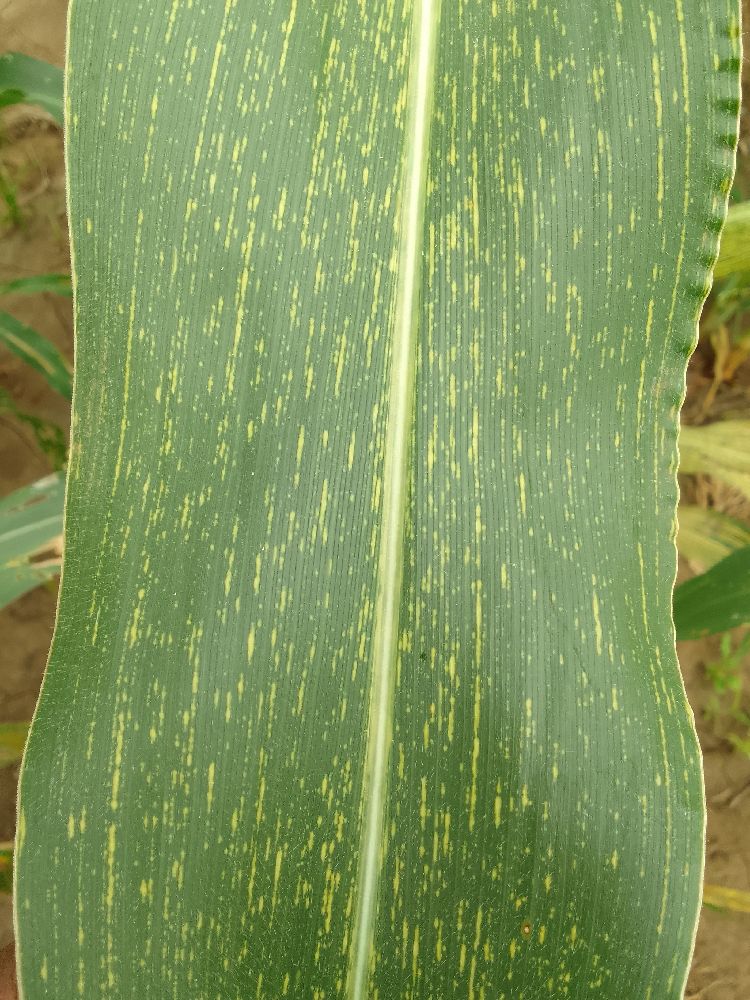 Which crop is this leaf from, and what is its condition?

maize, maize streak virus
